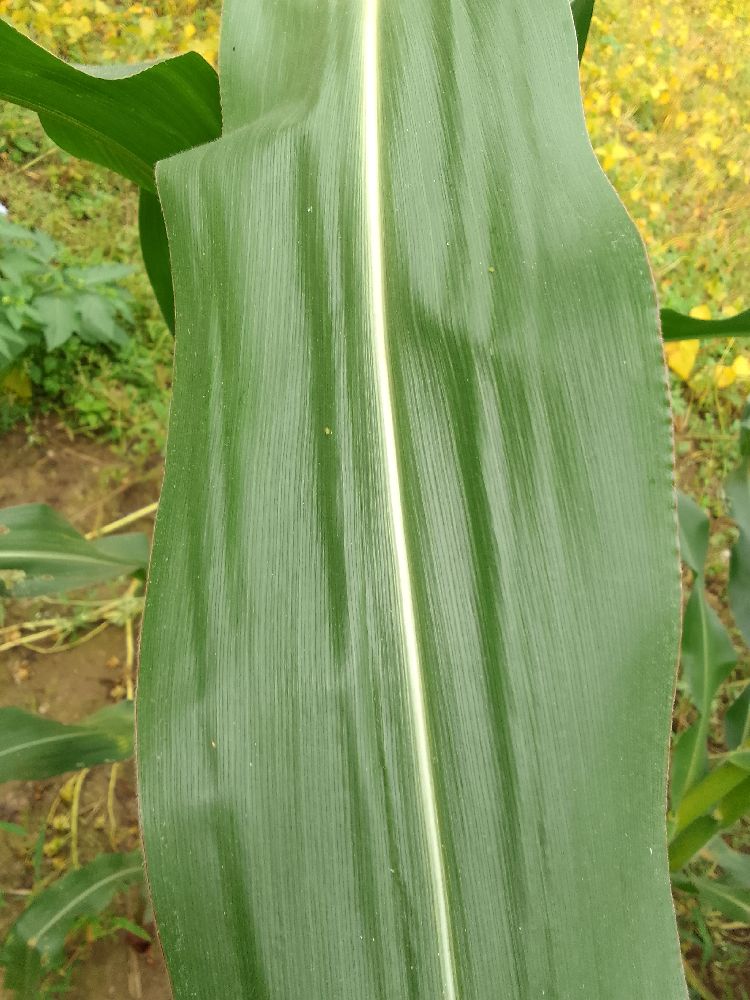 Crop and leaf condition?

maize, healthy
